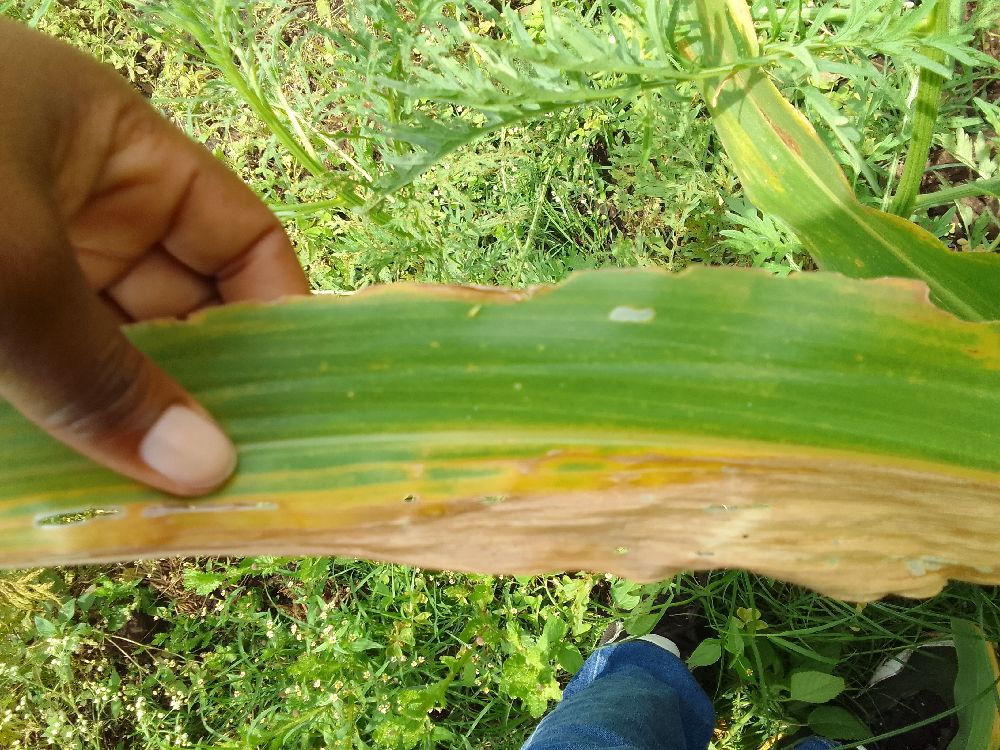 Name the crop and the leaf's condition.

maize, maize lethal necrosis
